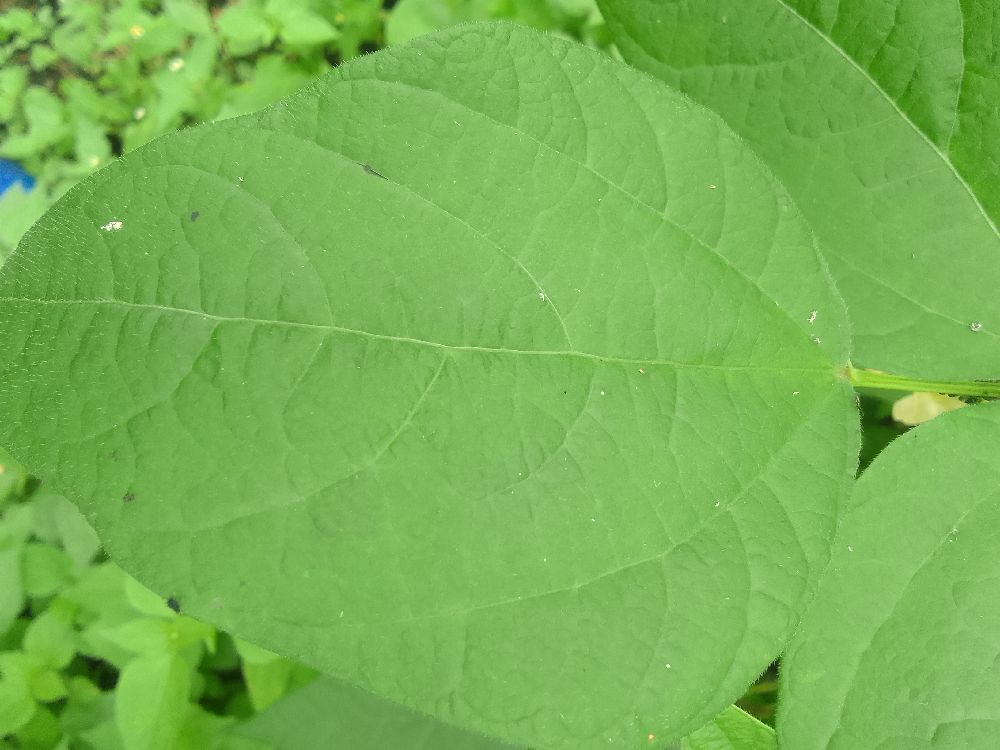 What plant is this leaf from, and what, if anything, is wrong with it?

common bean, healthy
